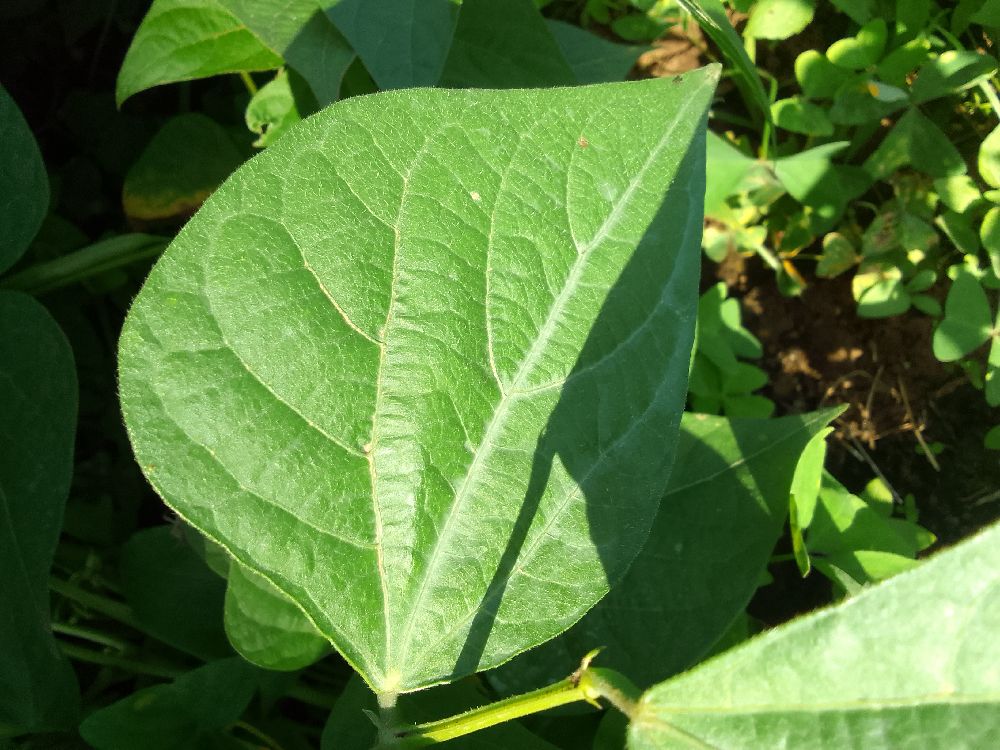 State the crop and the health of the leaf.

common bean, healthy
